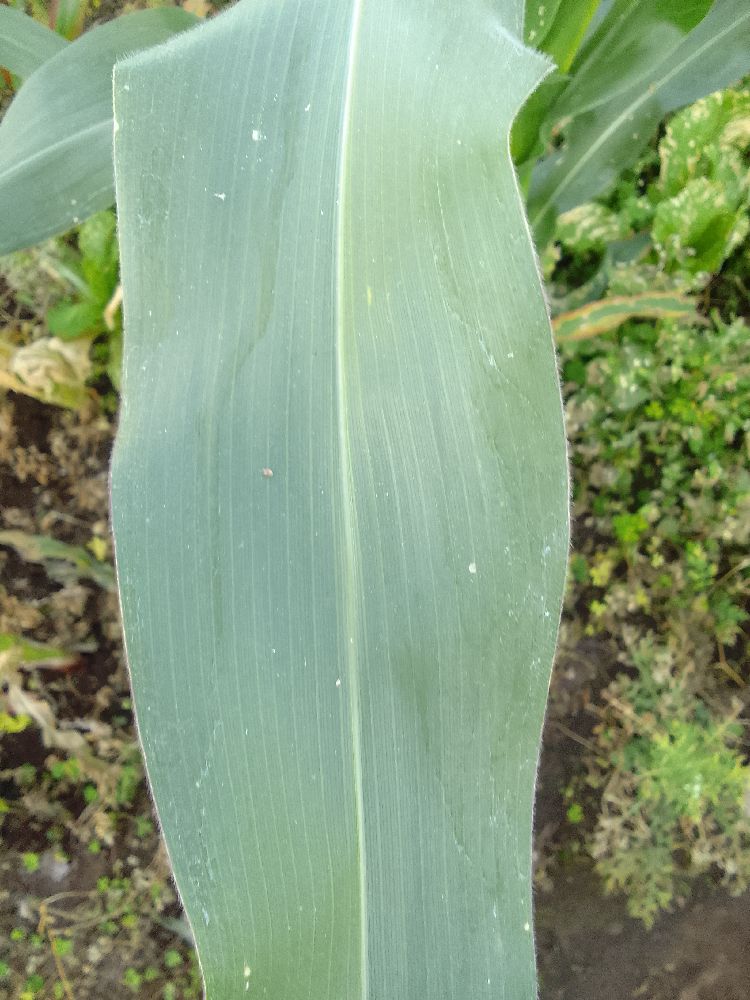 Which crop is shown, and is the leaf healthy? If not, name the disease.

maize, healthy
